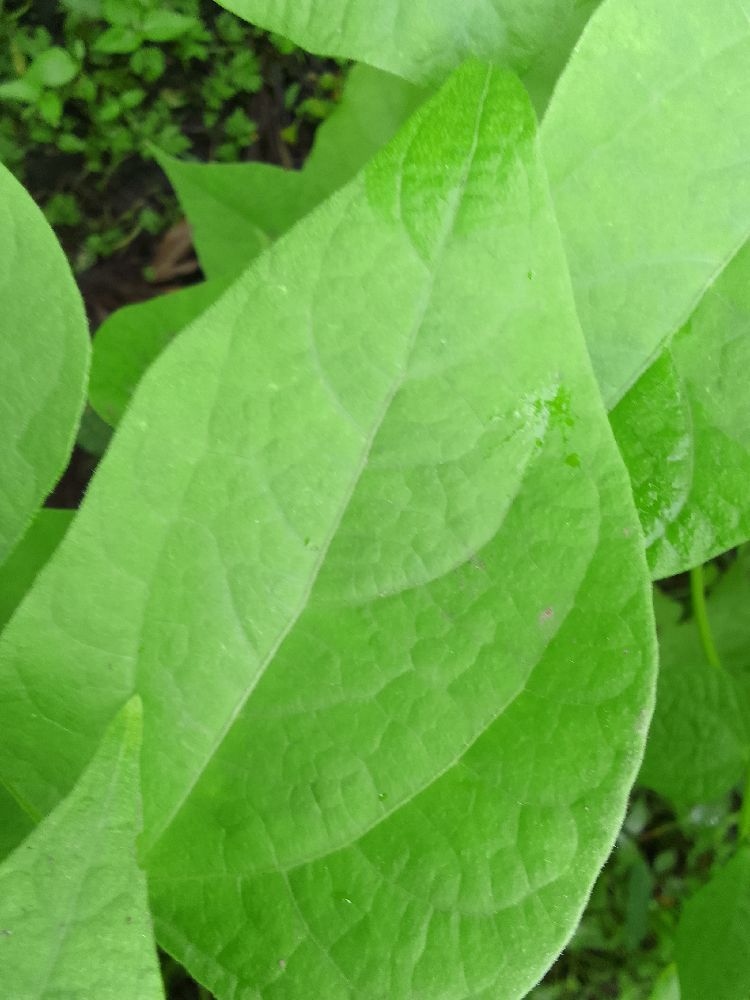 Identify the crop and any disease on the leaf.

maize, healthy
